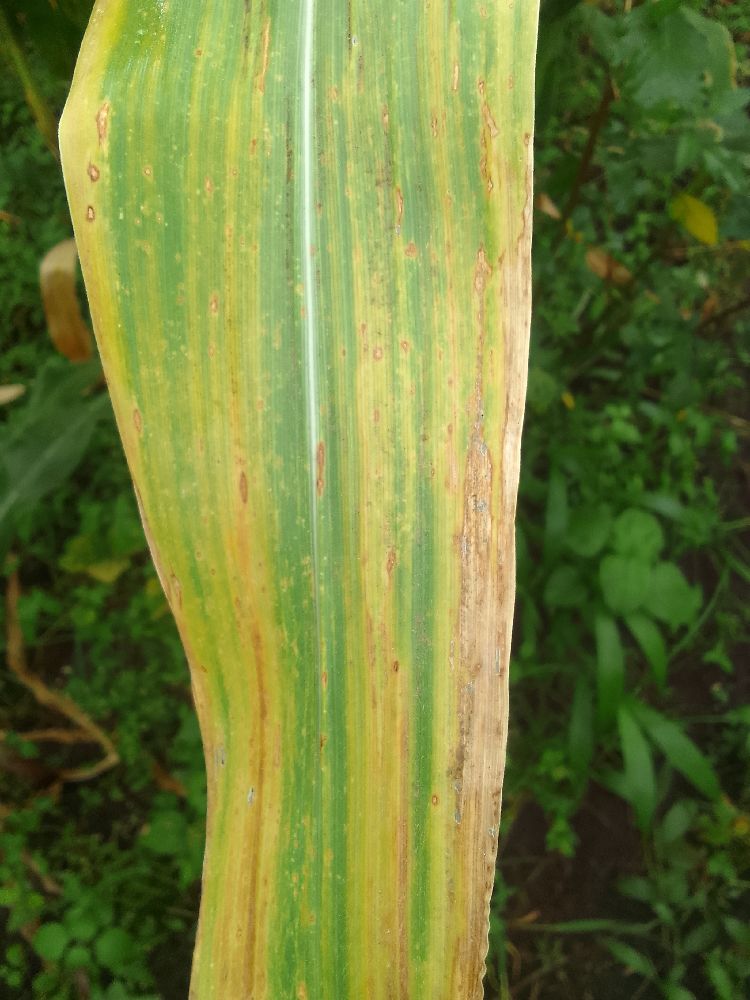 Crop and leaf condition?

maize, maize lethal necrosis
